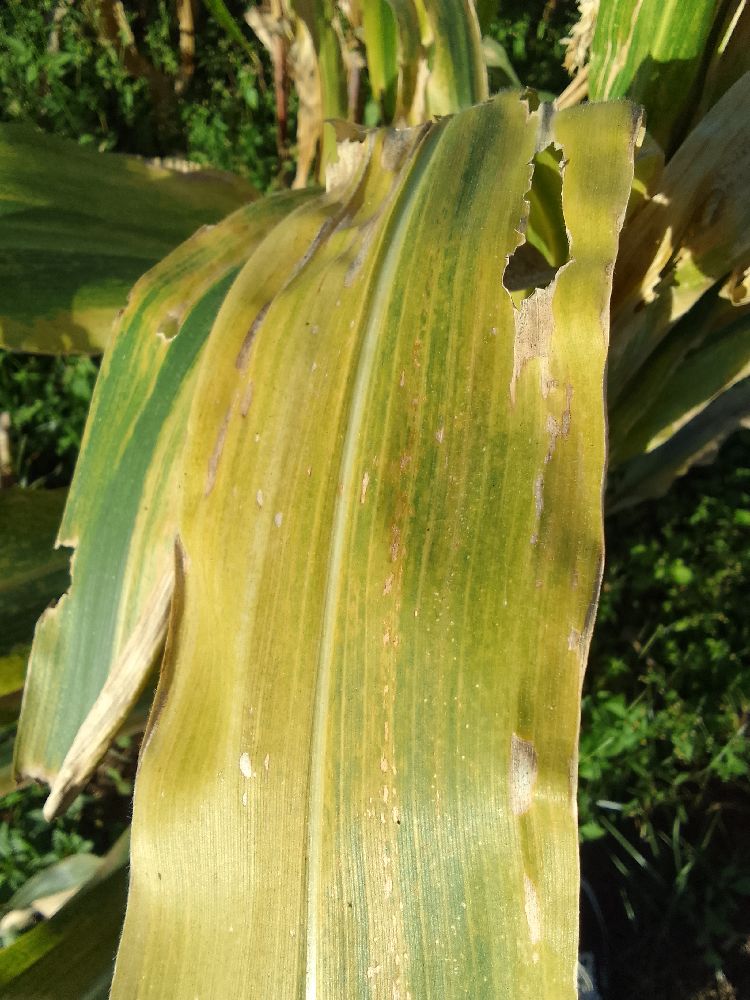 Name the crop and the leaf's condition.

maize, maize lethal necrosis
